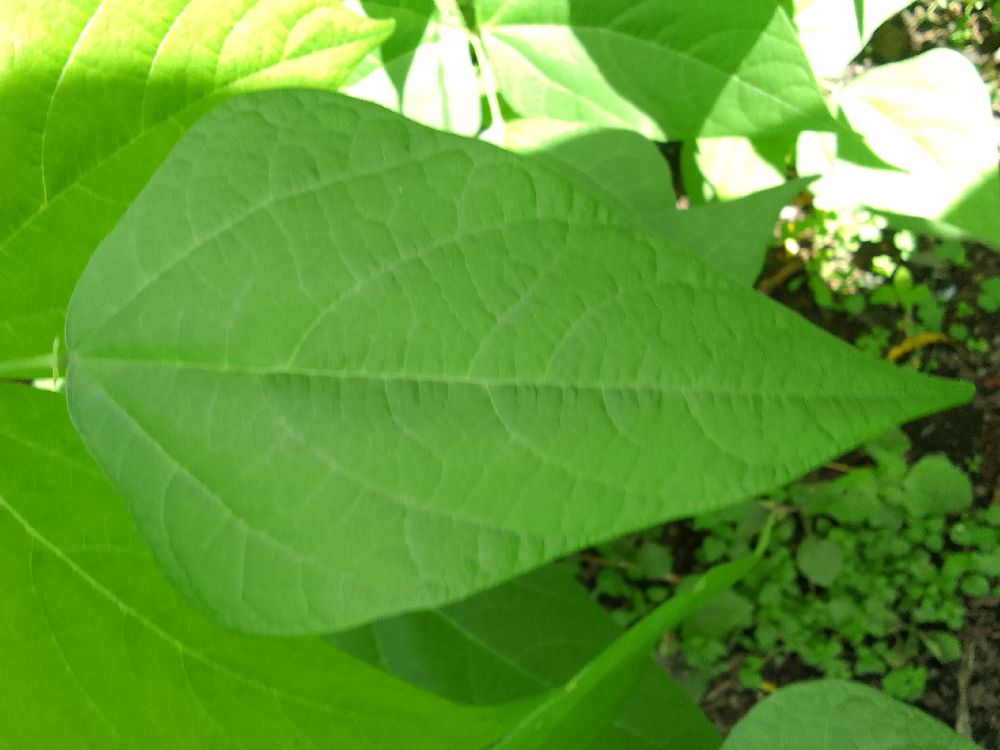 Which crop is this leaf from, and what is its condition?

common bean, healthy
